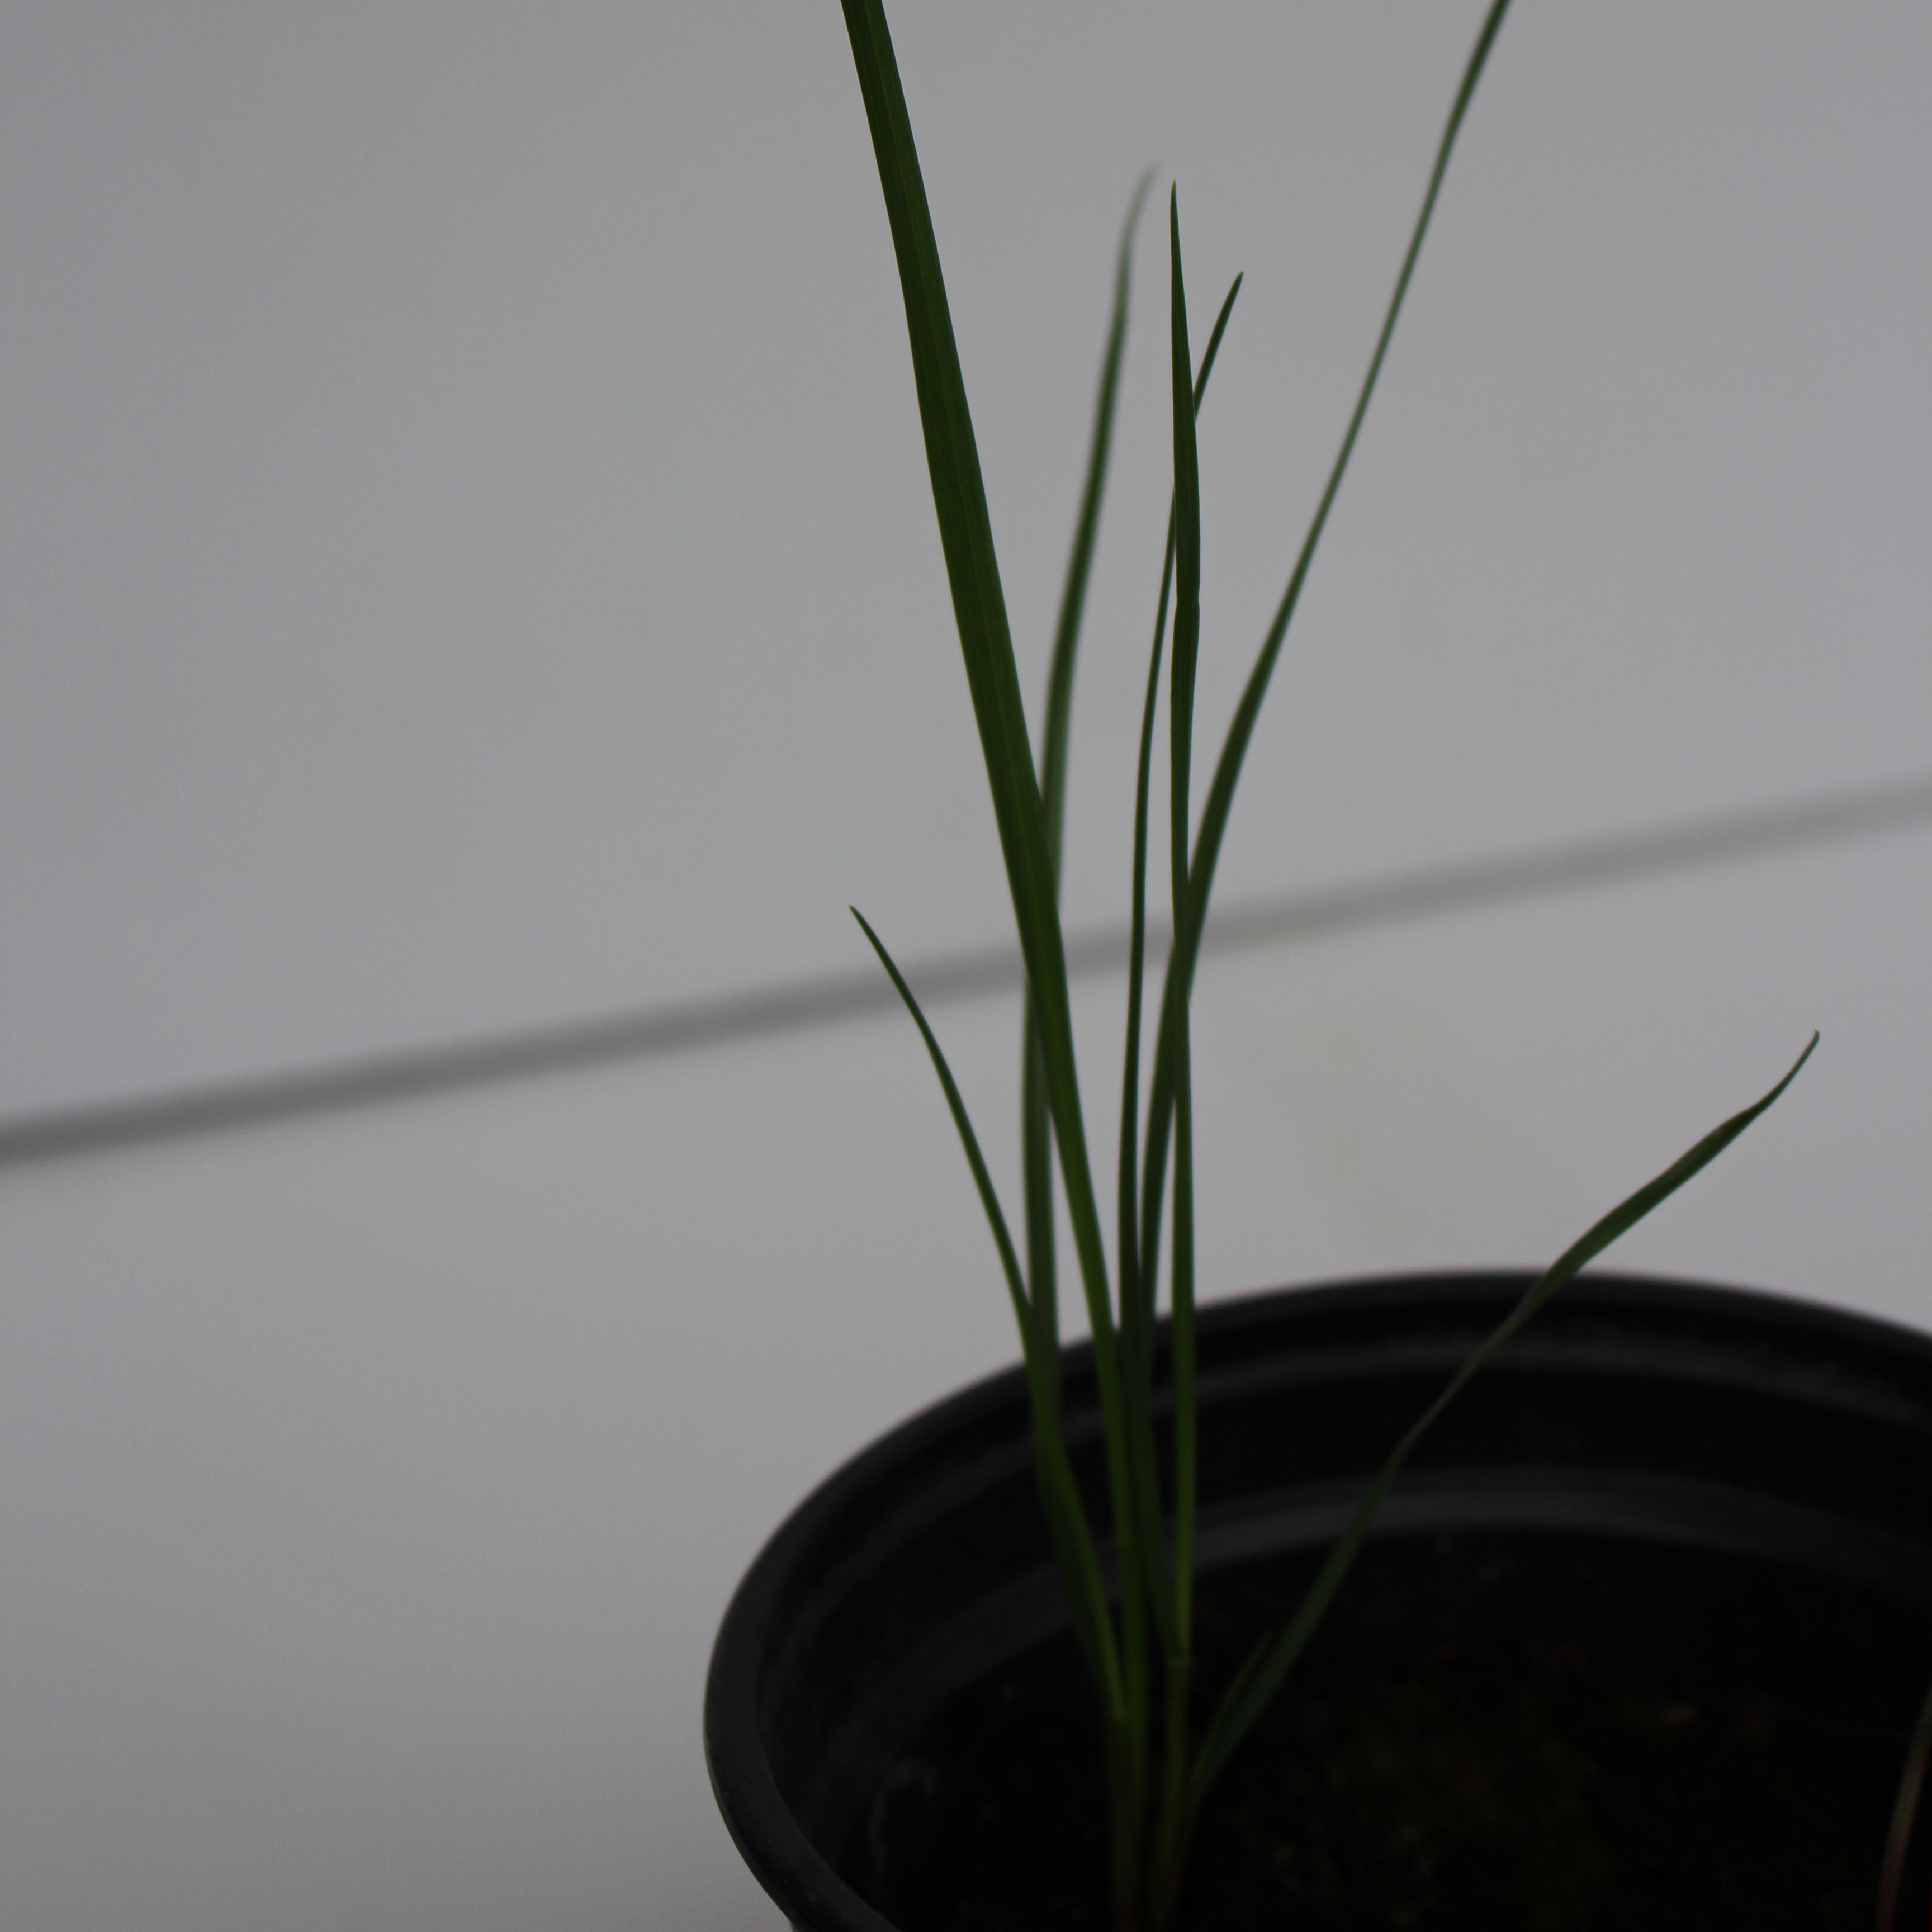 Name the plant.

Lolium multiflorum
